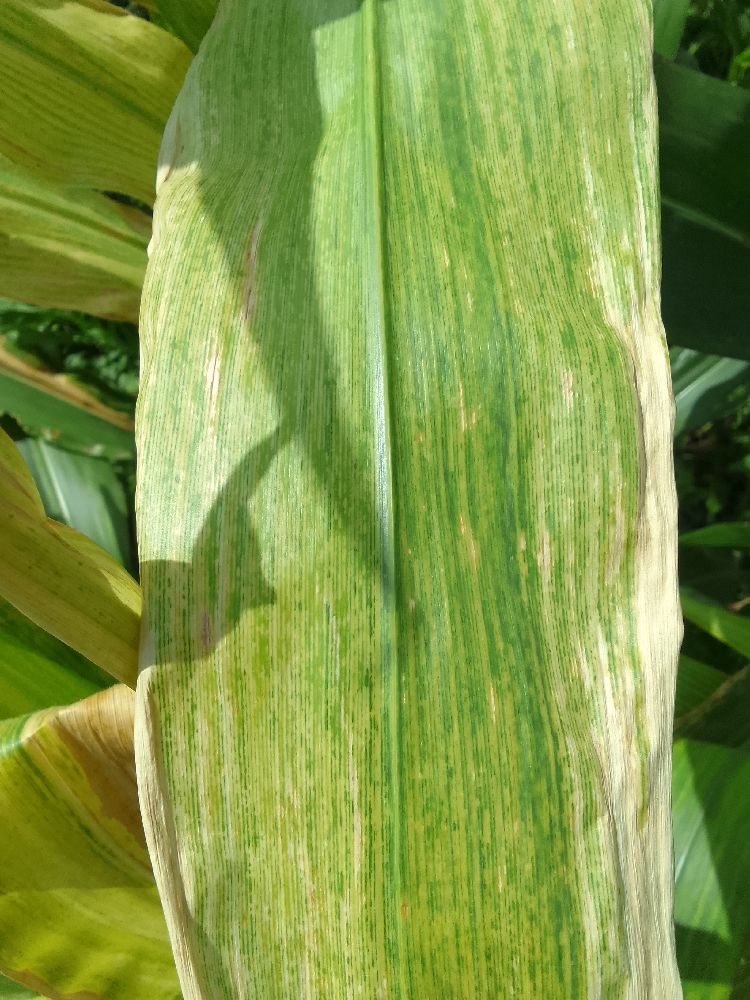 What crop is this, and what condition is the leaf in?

maize, maize lethal necrosis
